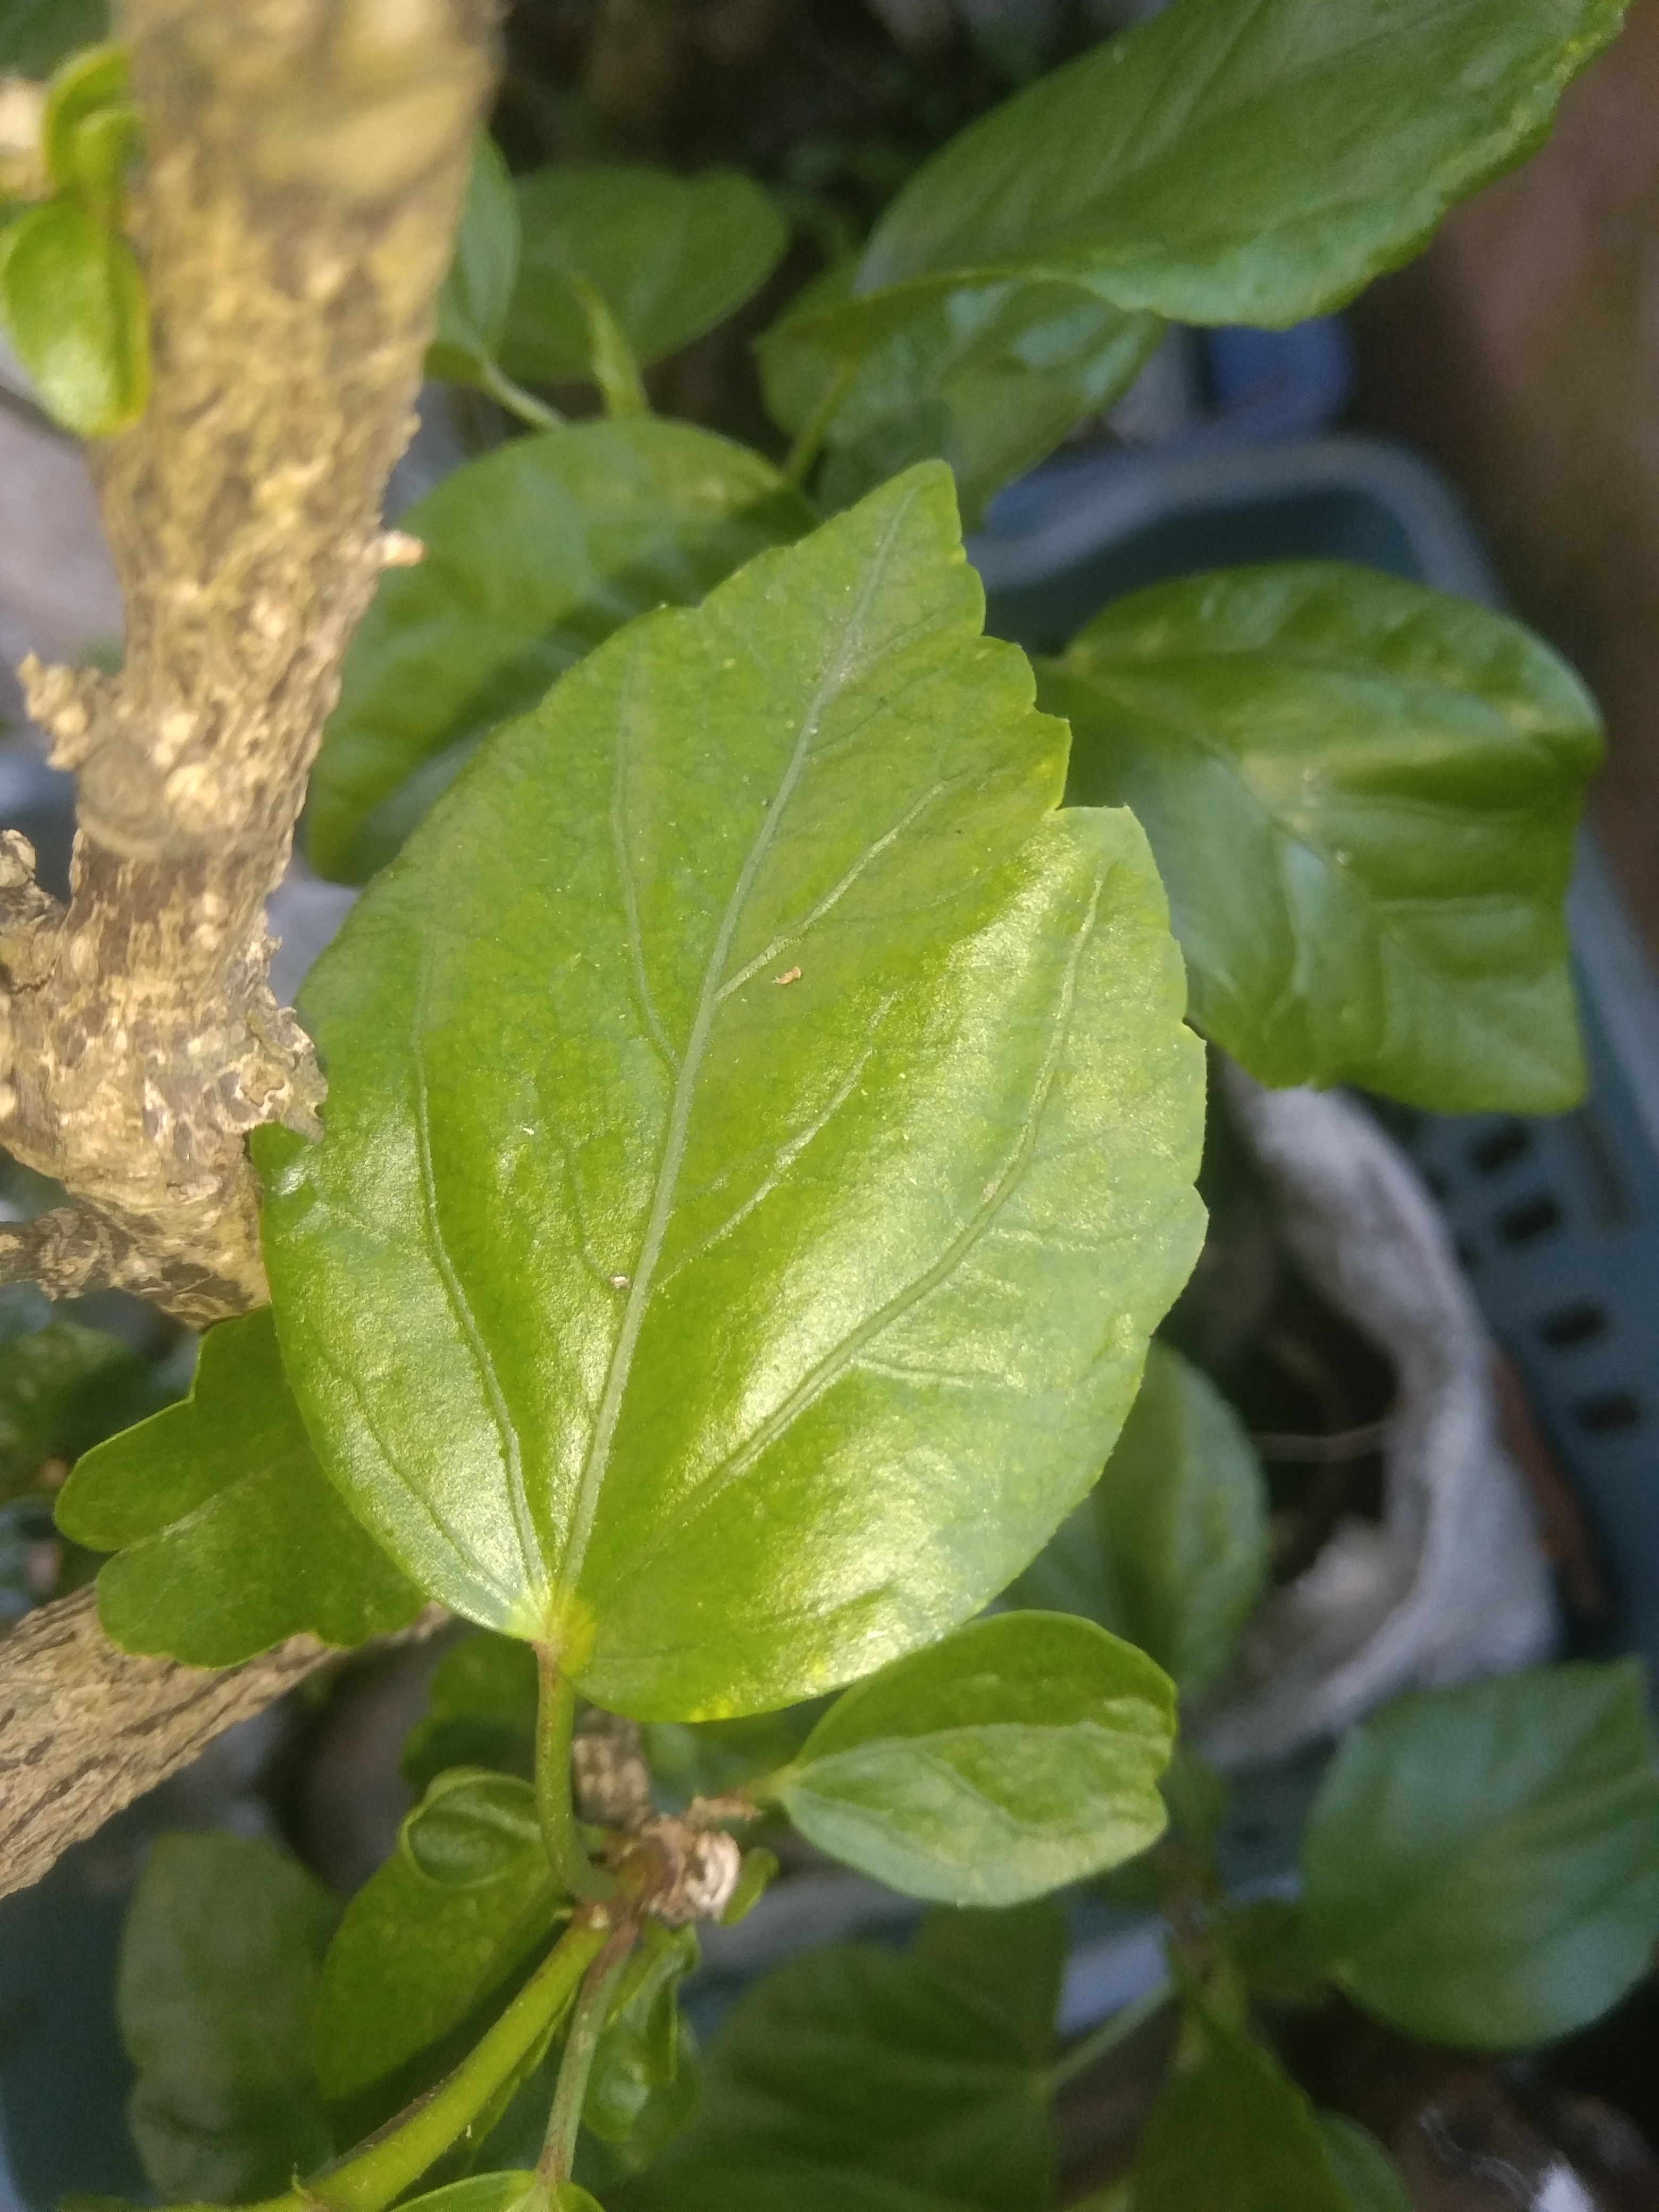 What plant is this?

hibiscus
